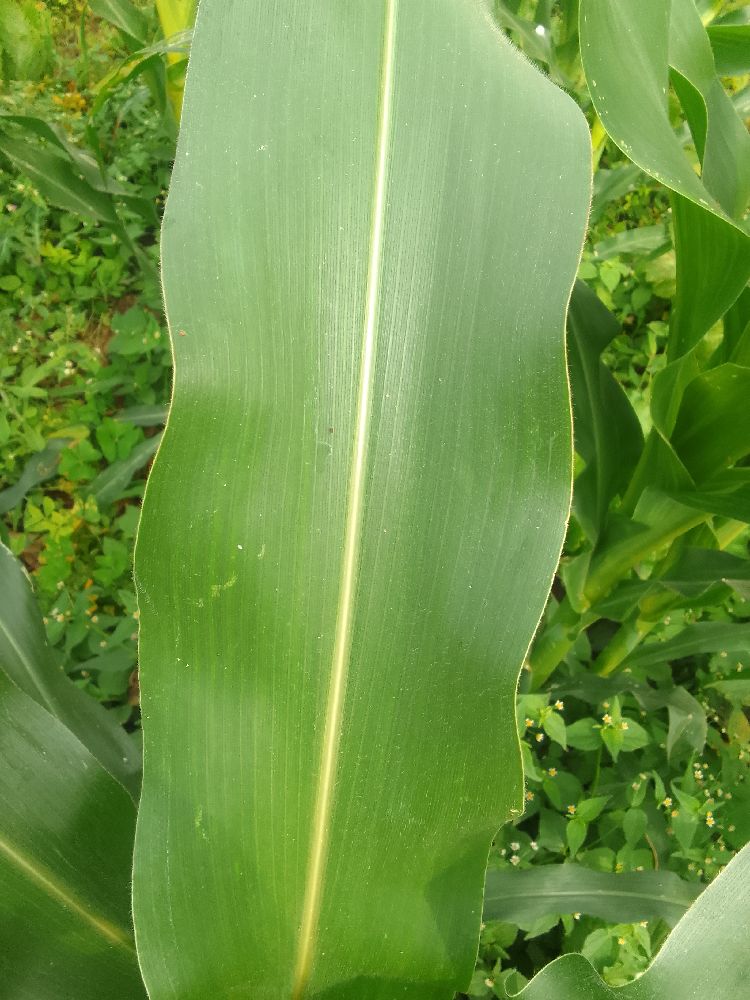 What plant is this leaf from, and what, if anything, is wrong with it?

maize, healthy
